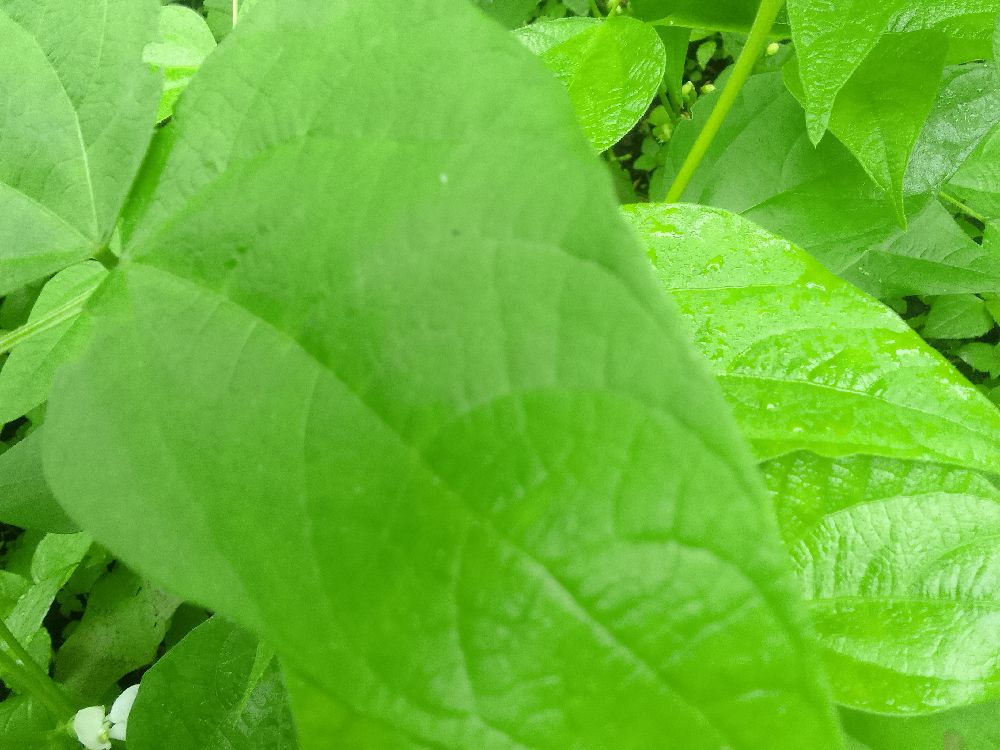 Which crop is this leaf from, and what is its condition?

common bean, healthy
